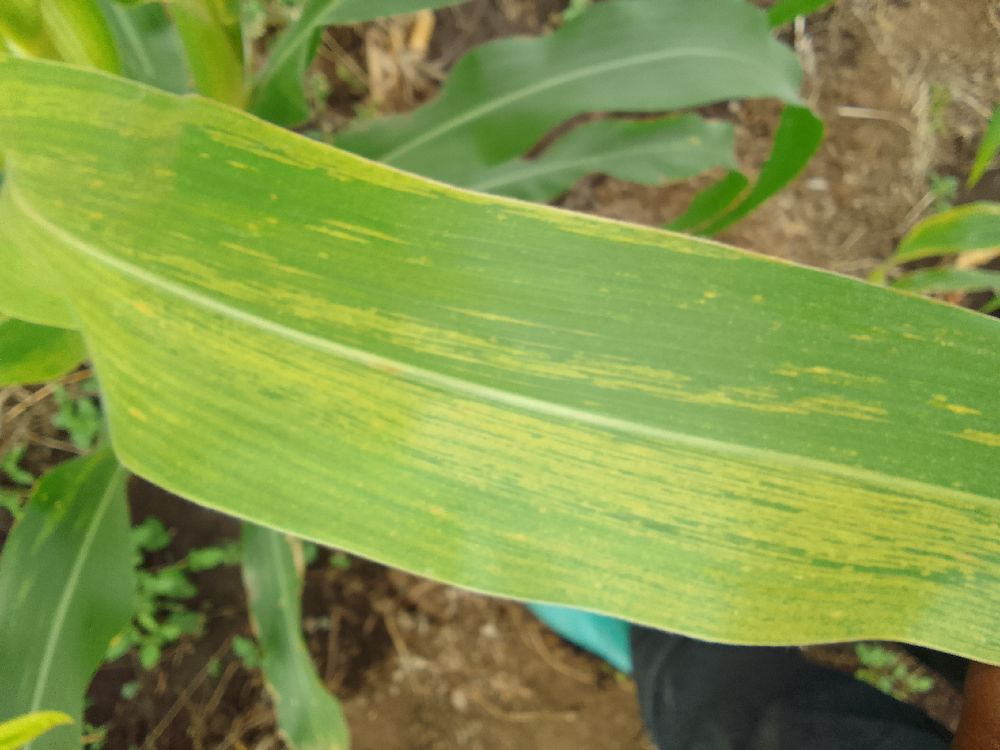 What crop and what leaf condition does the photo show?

maize, maize lethal necrosis
